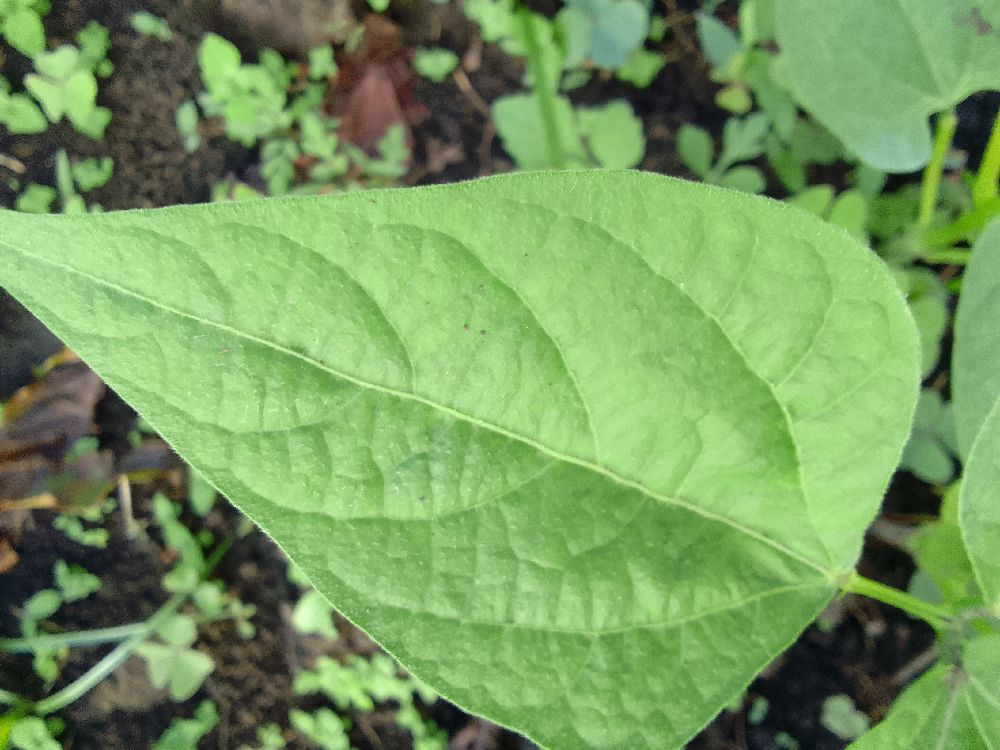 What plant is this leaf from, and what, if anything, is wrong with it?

common bean, healthy
